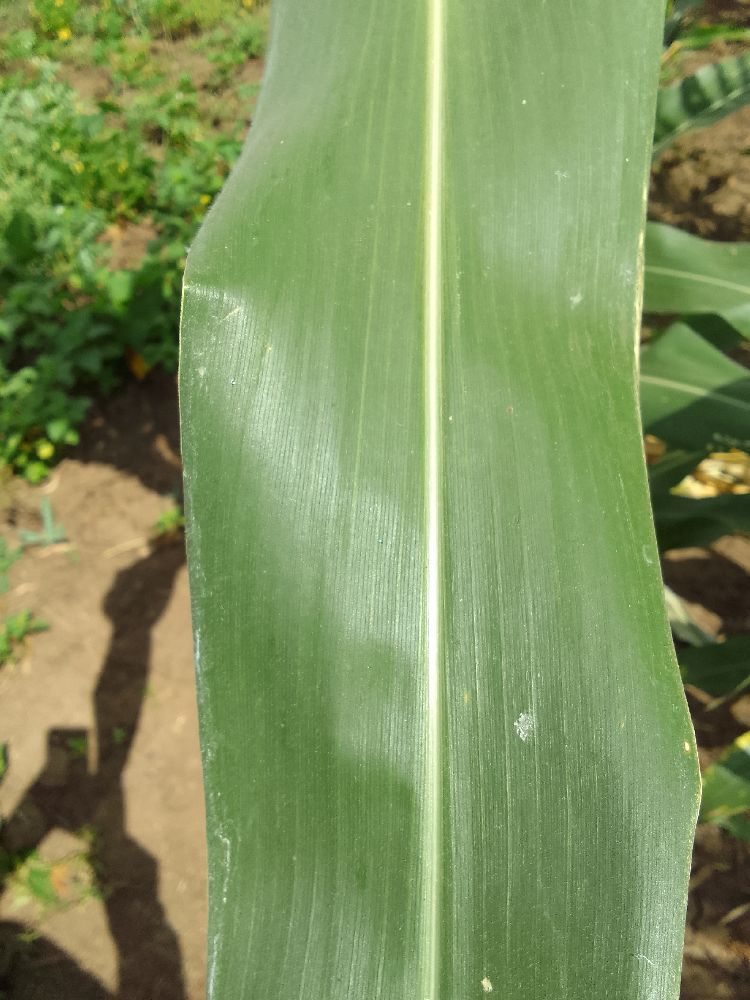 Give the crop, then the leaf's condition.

maize, healthy
